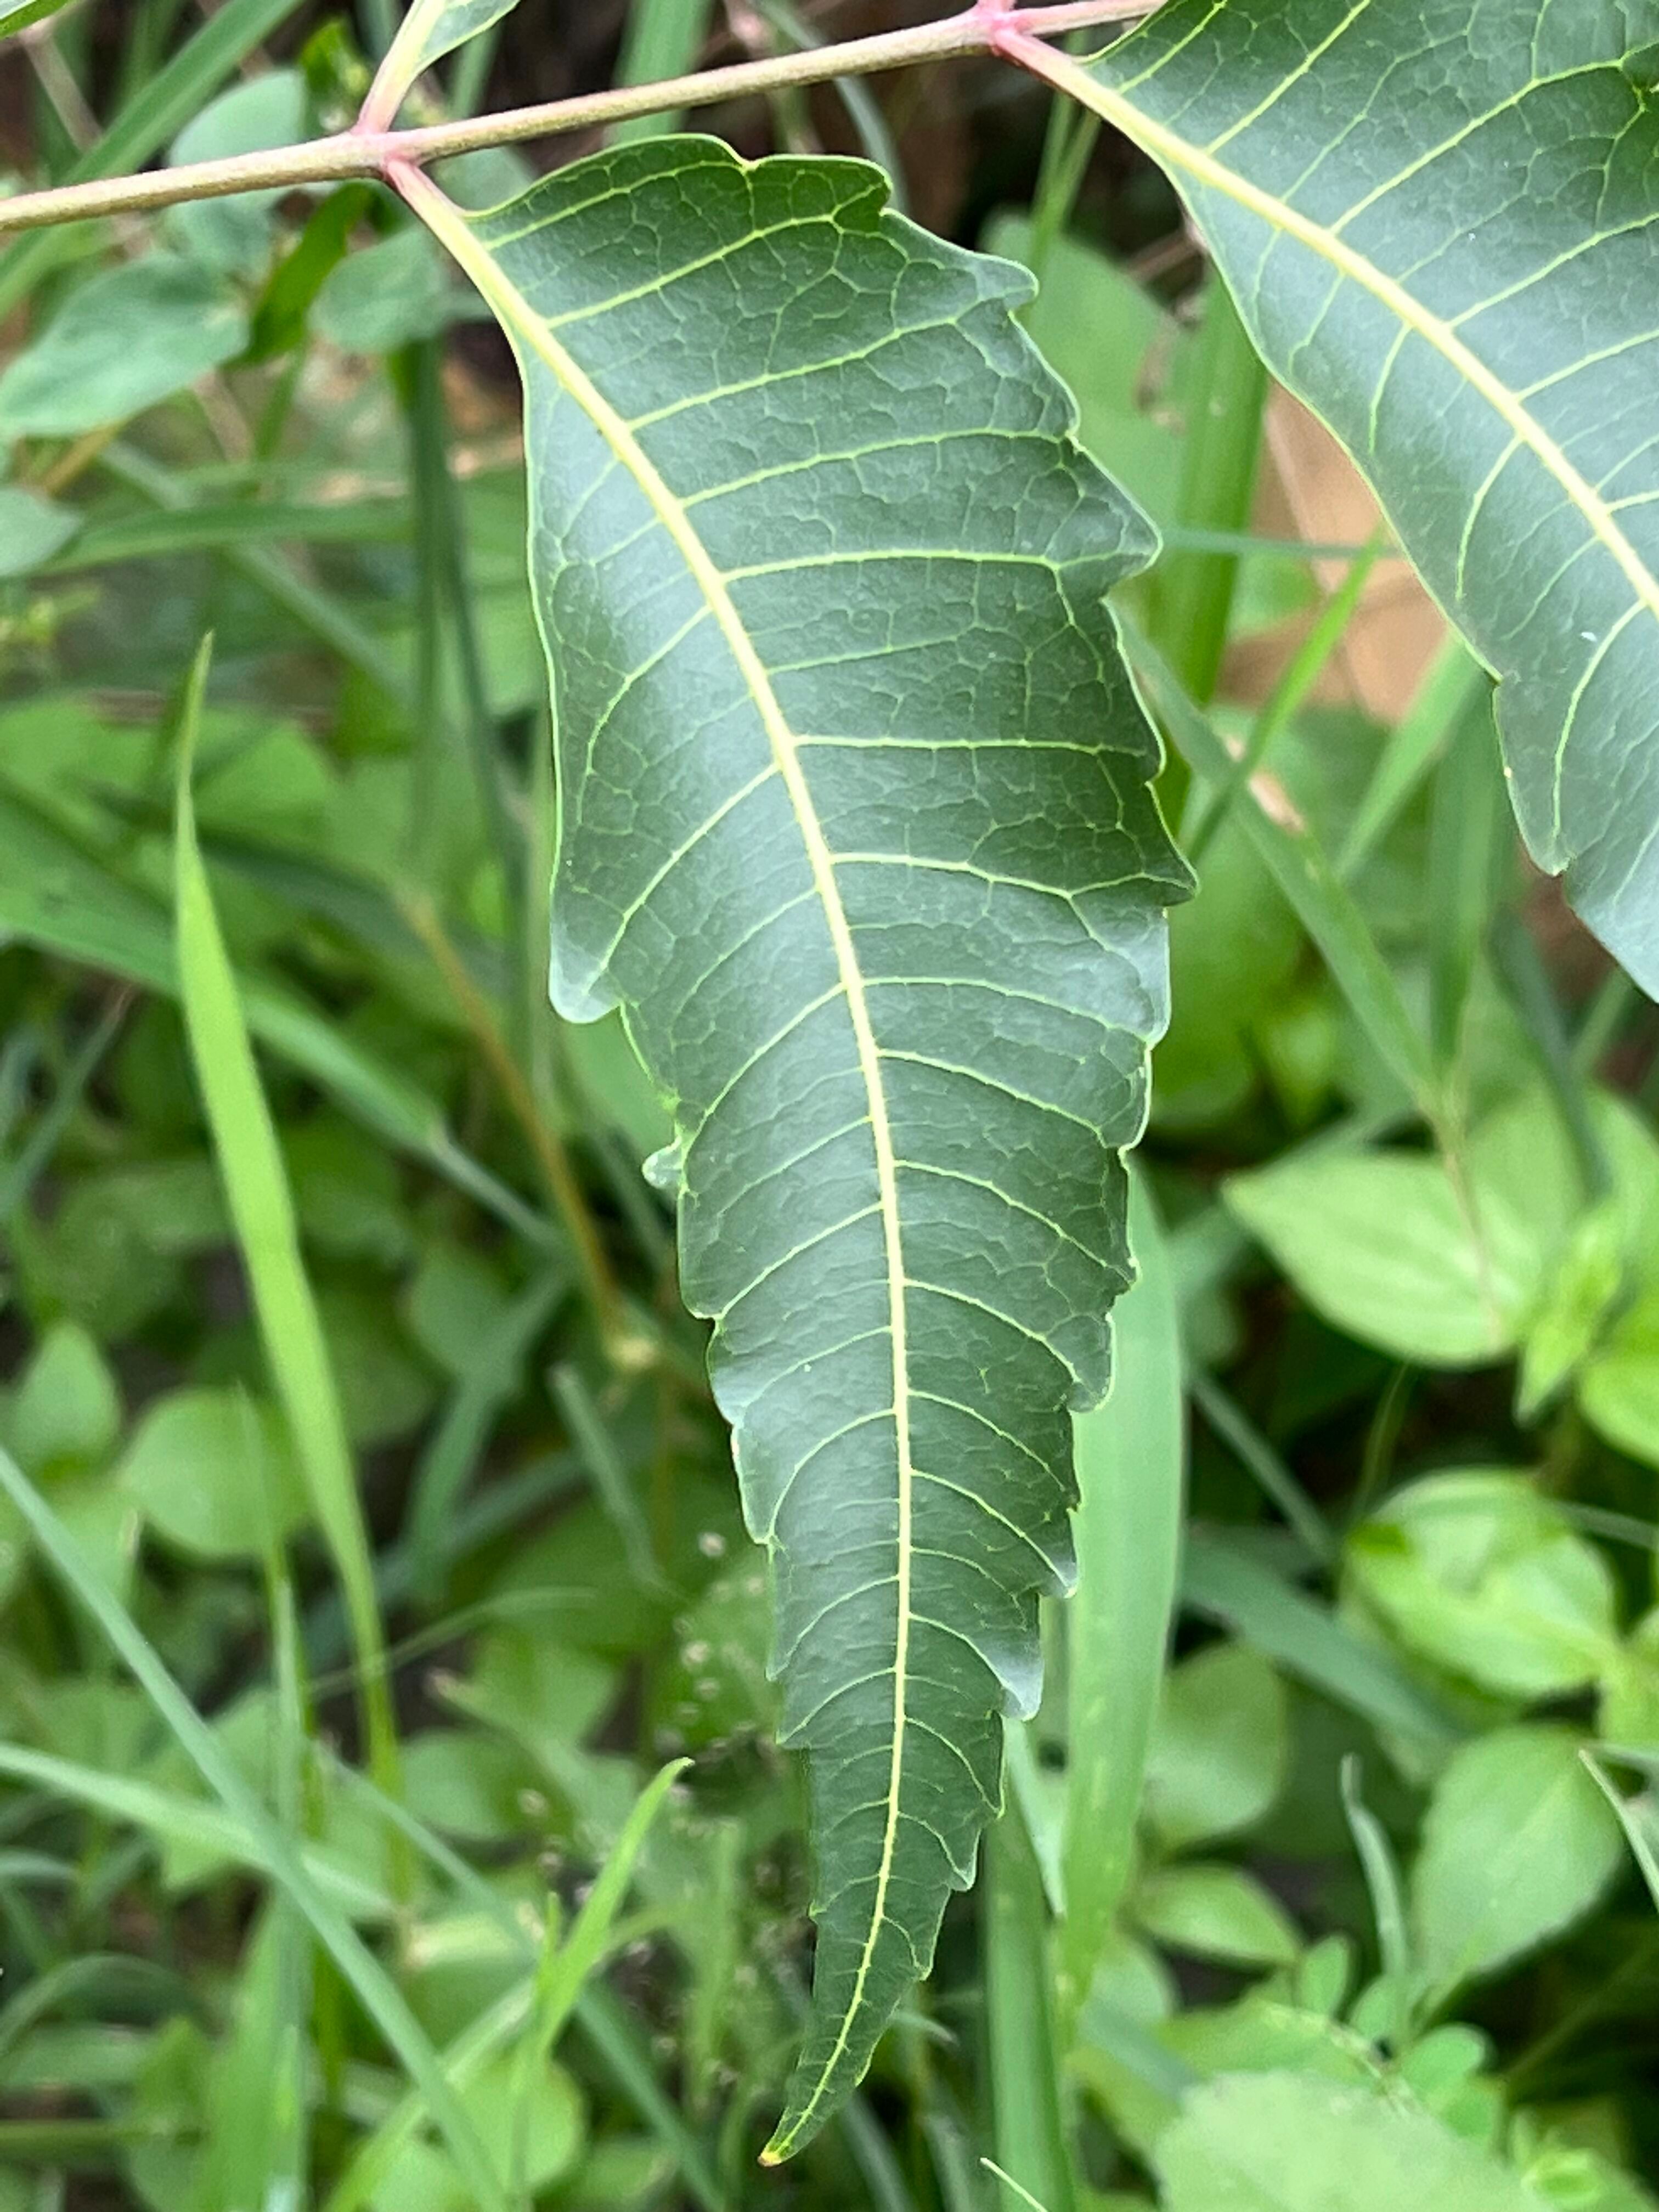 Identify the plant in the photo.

neem
